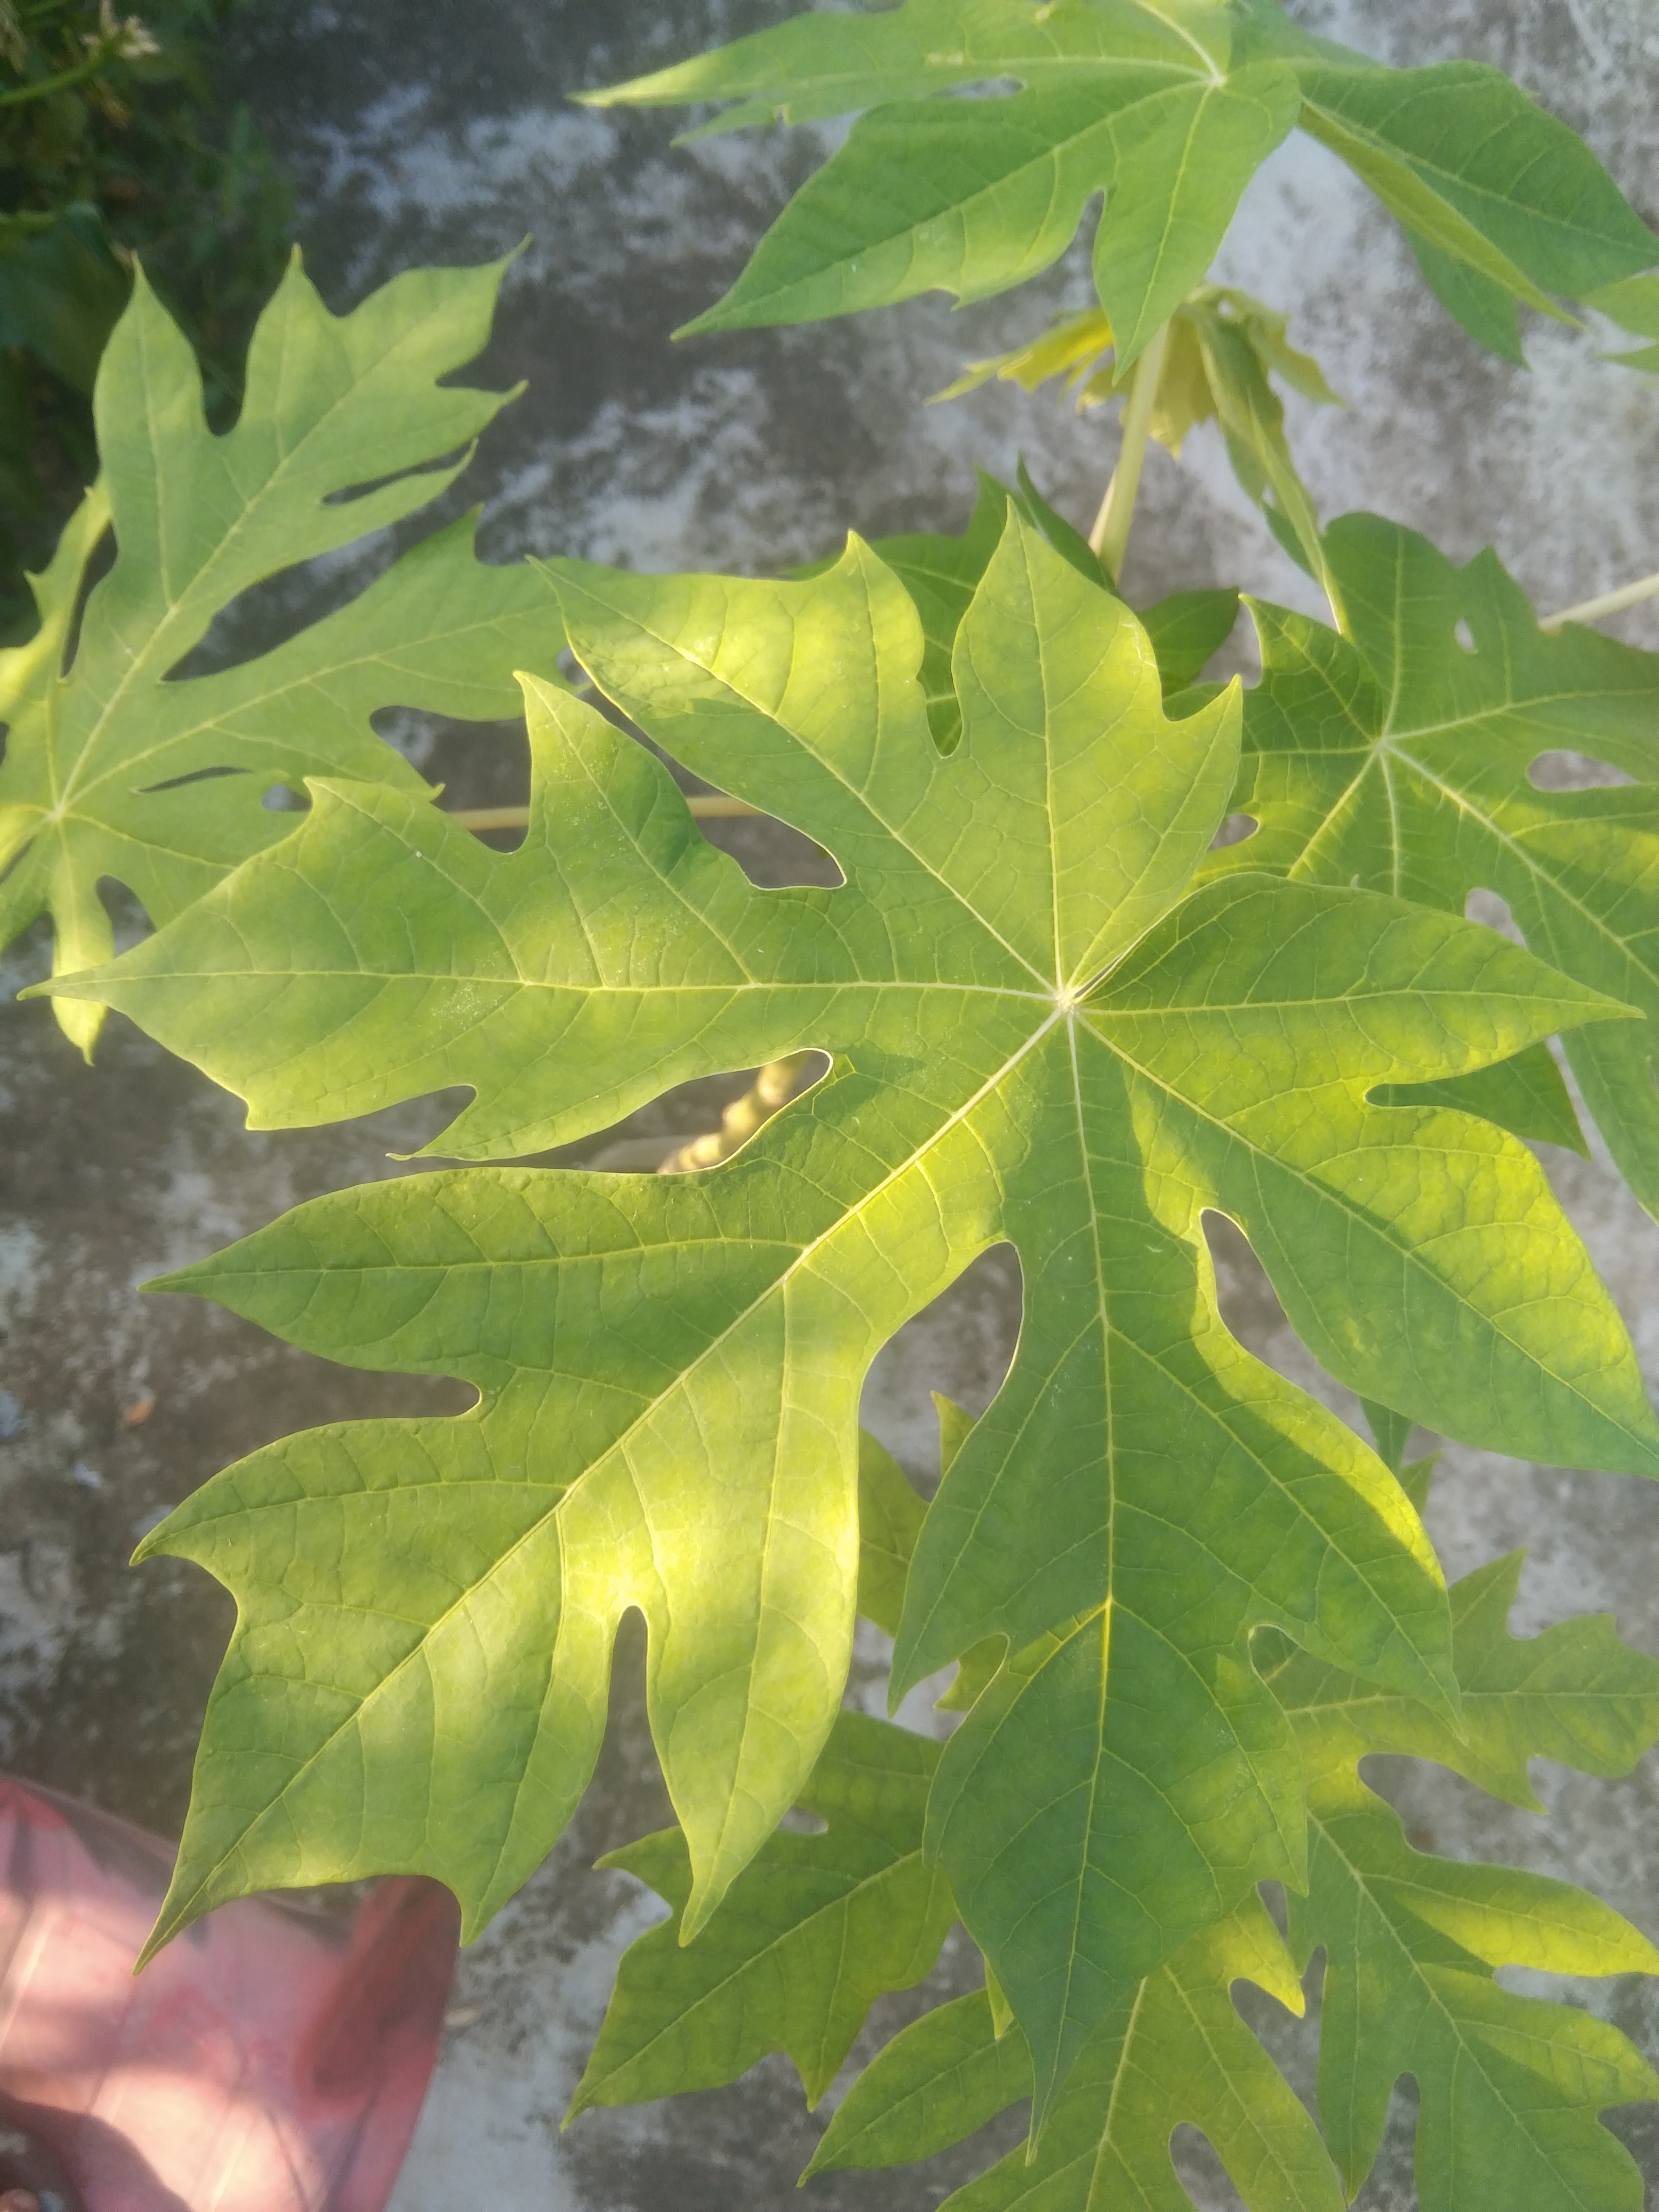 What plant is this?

papaya
